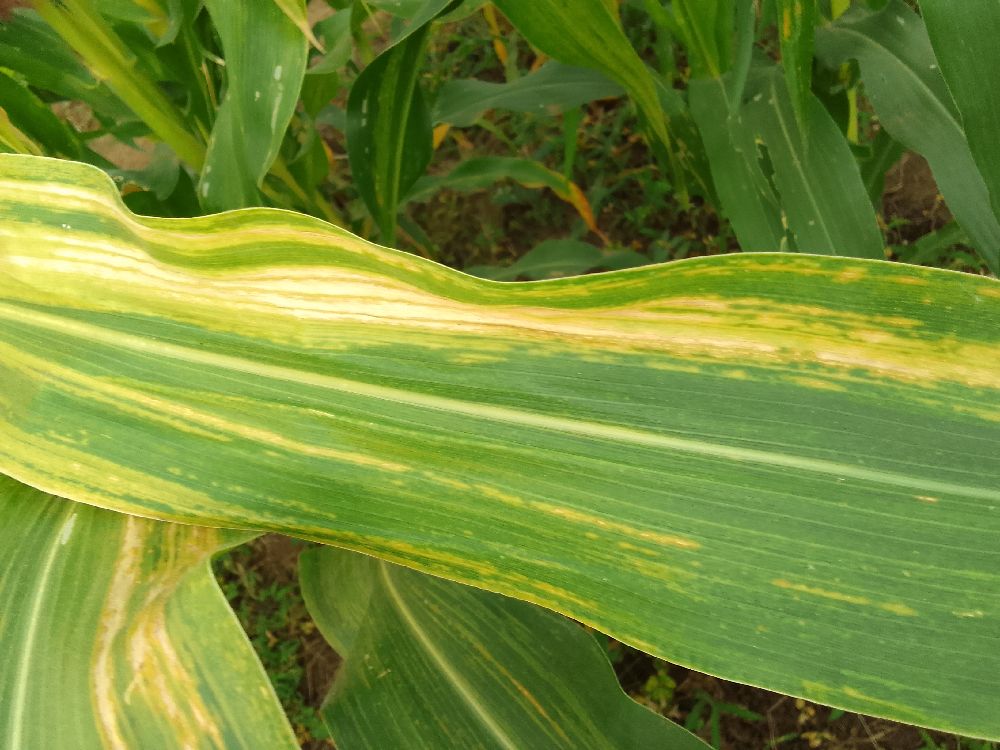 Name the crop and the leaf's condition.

maize, maize lethal necrosis
